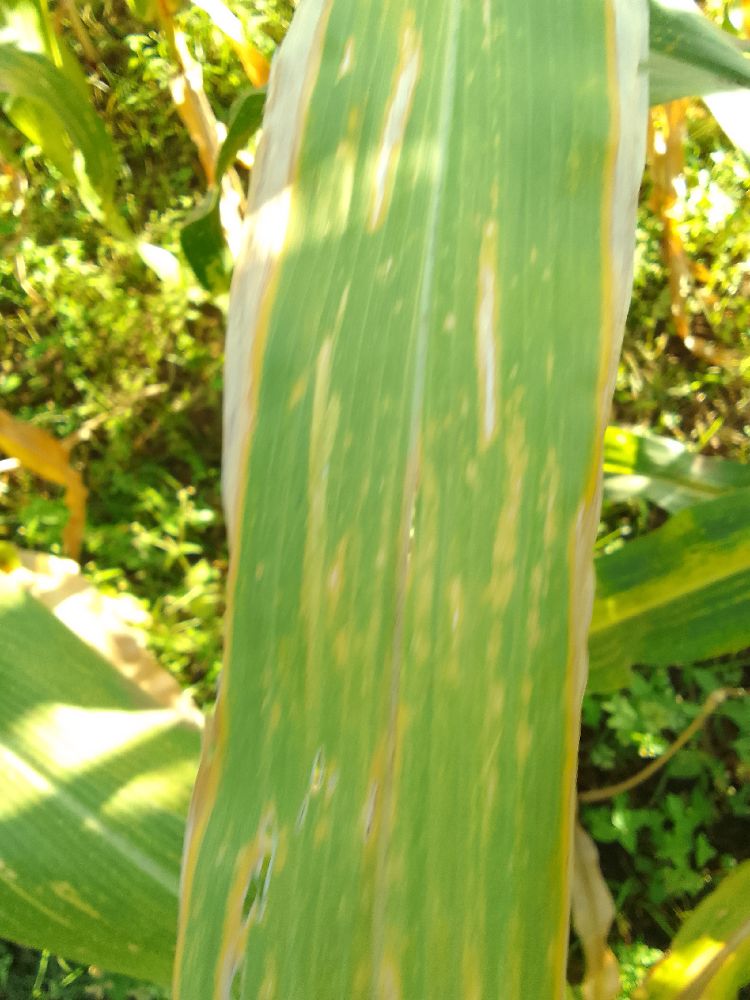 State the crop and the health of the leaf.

maize, maize lethal necrosis
